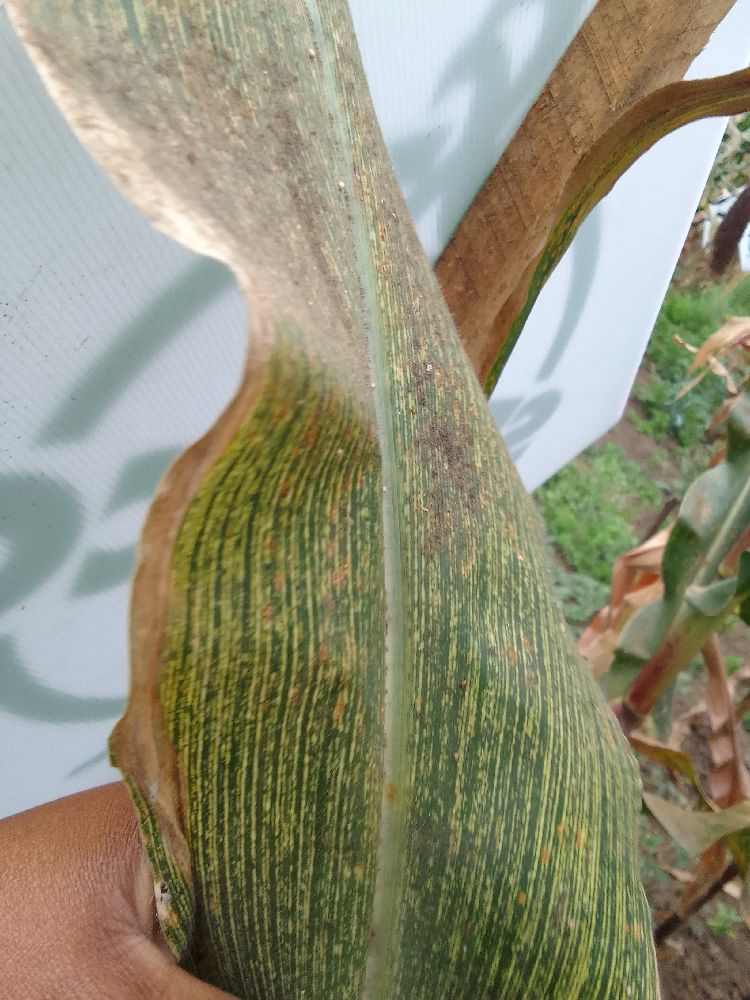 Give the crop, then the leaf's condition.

maize, maize streak virus
